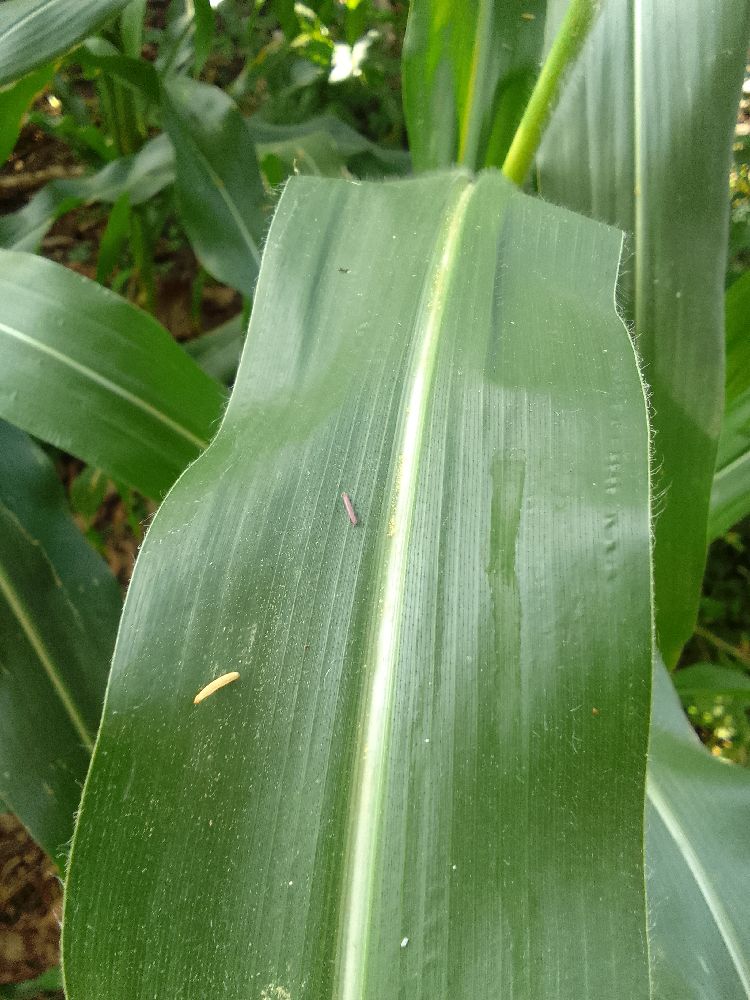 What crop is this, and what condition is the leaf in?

maize, healthy
